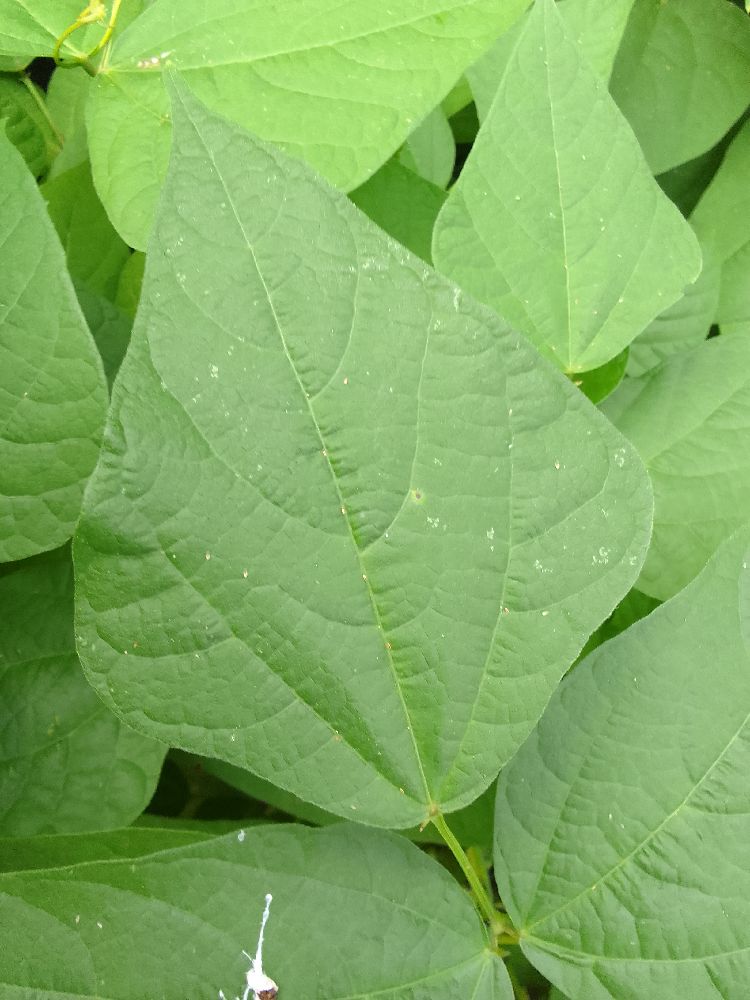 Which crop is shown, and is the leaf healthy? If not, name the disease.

common bean, healthy
